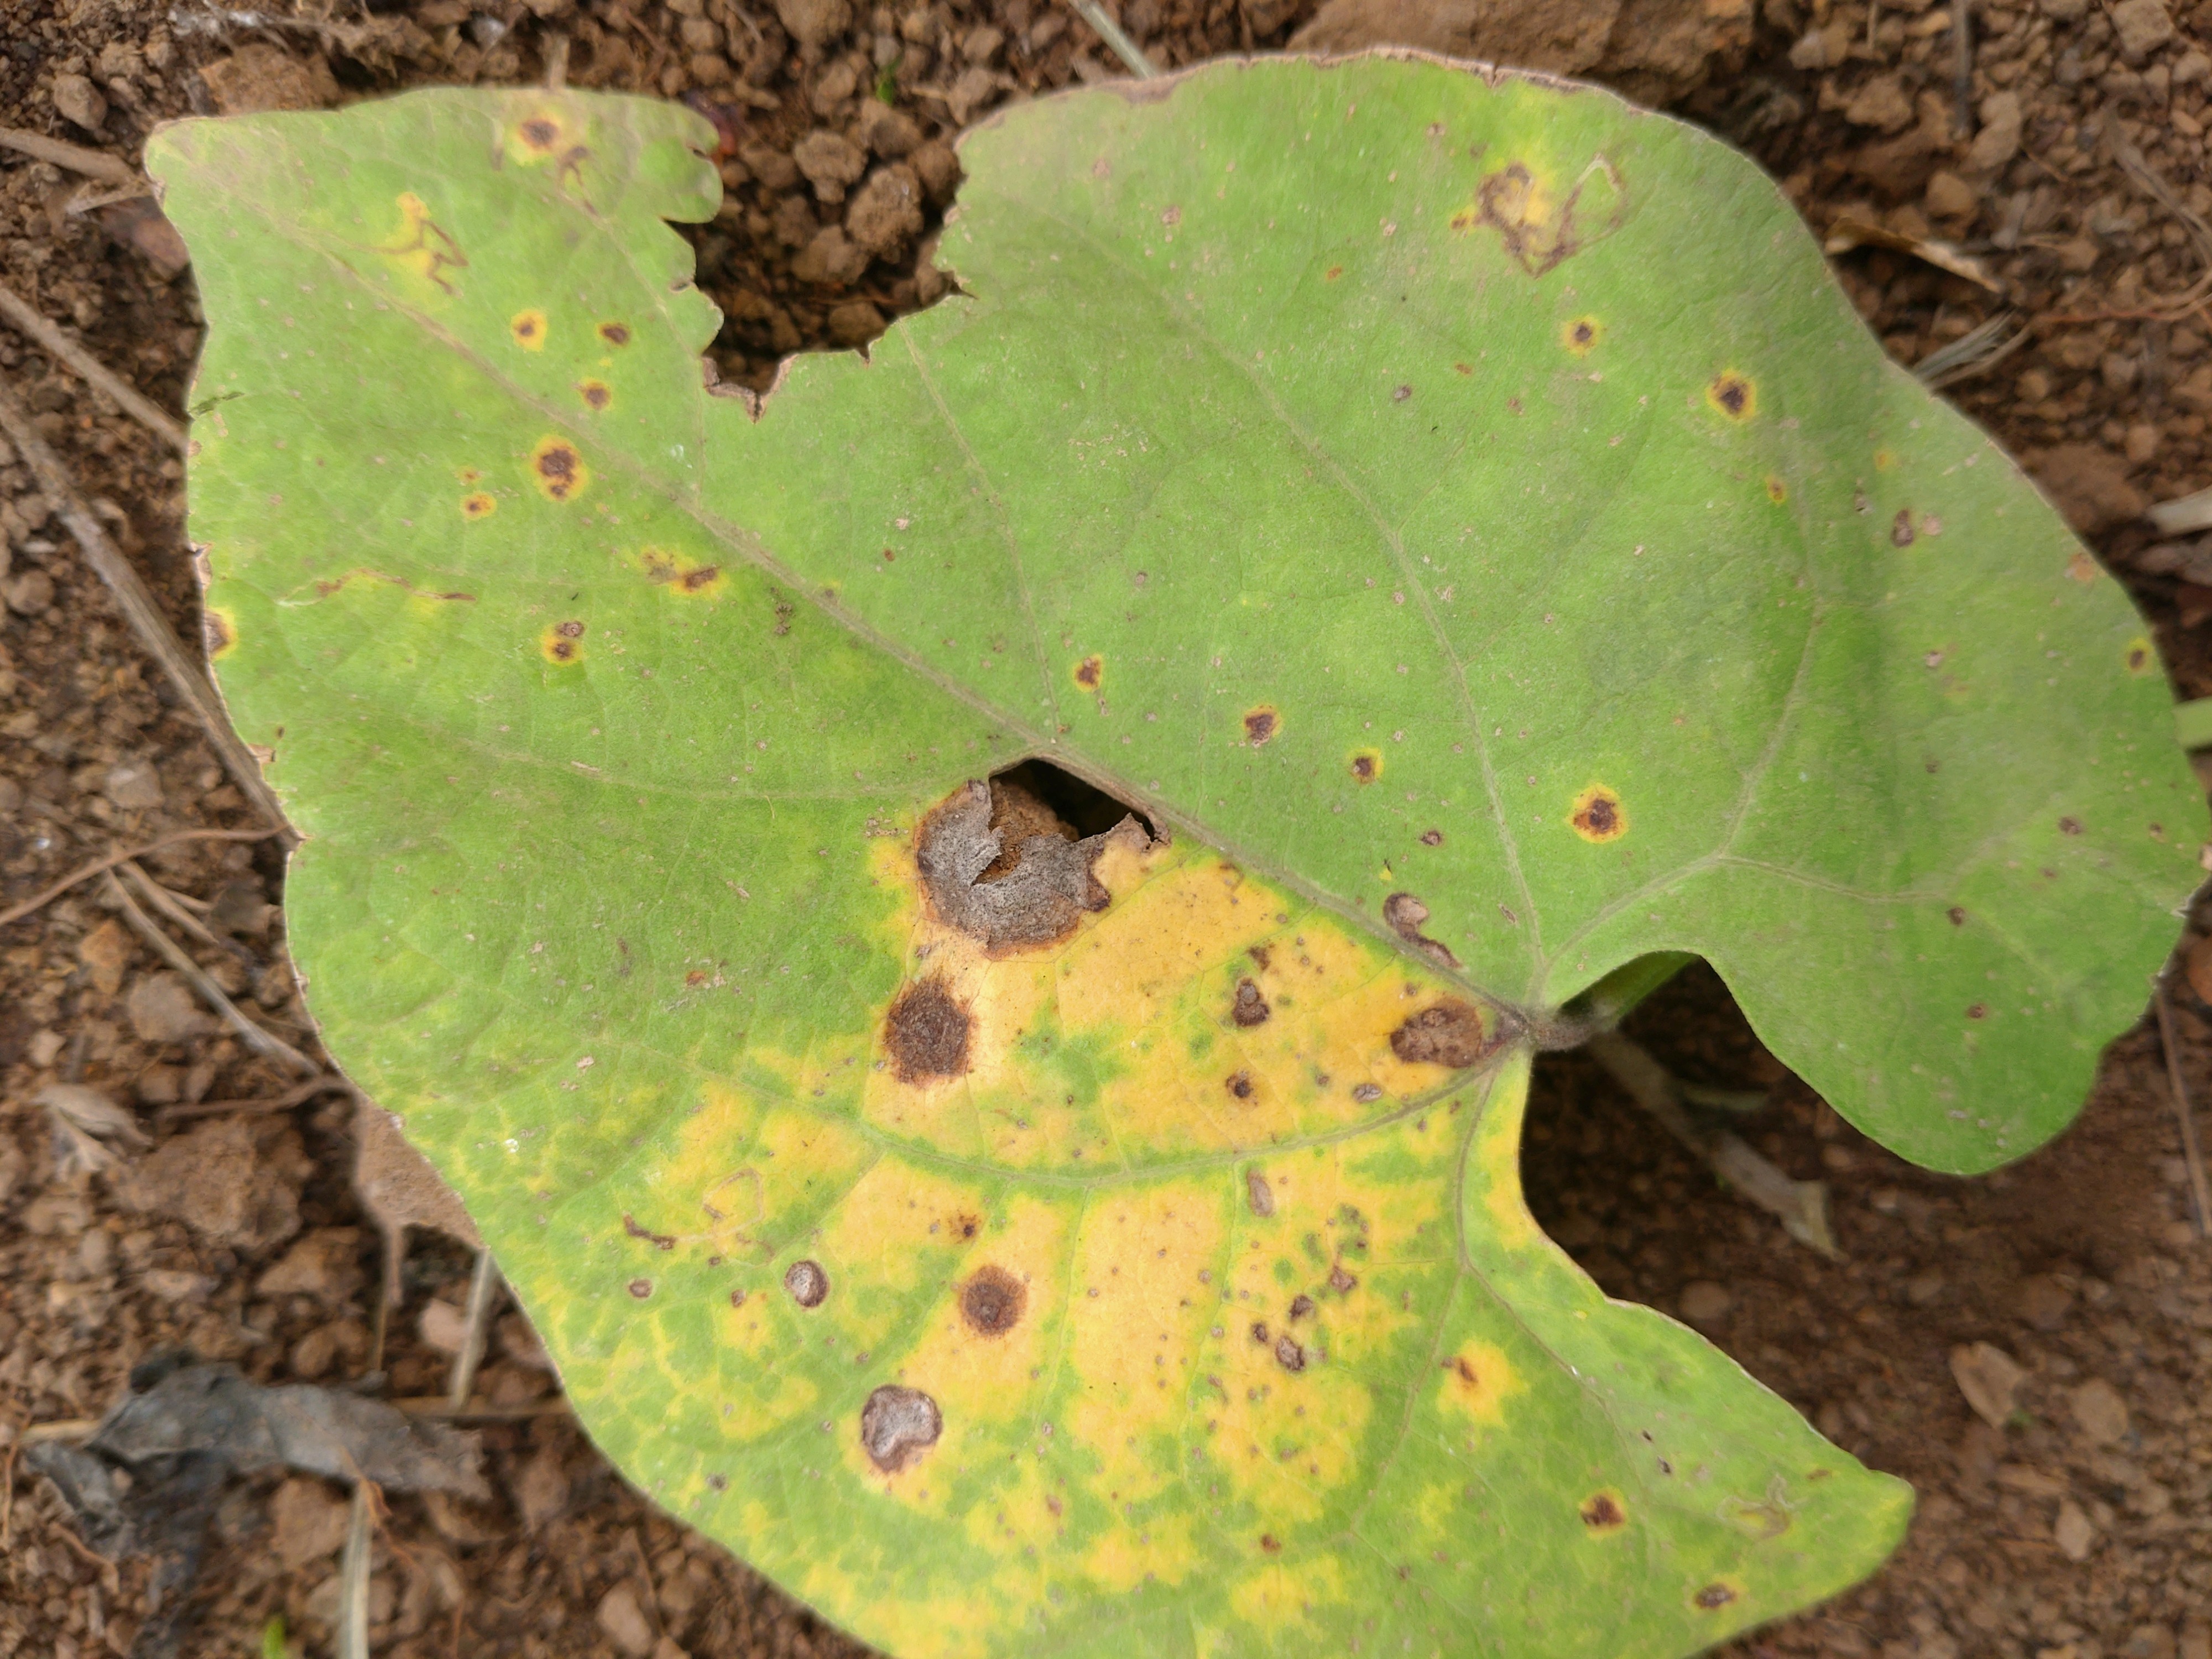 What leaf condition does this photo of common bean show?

rust
